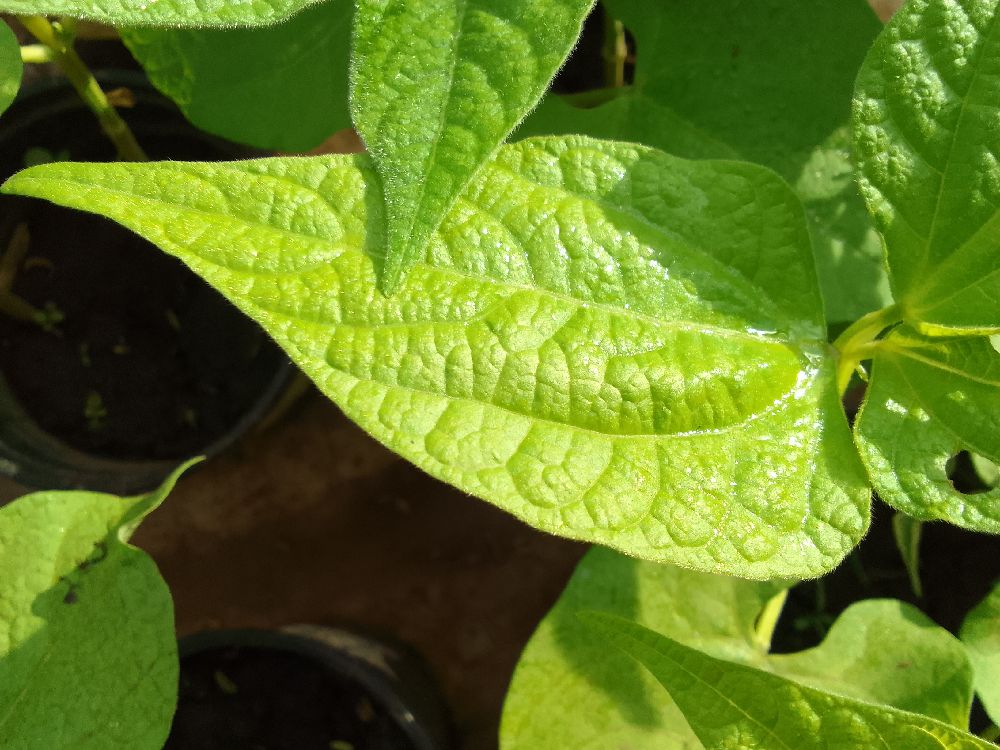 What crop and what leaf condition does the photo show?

common bean, healthy
